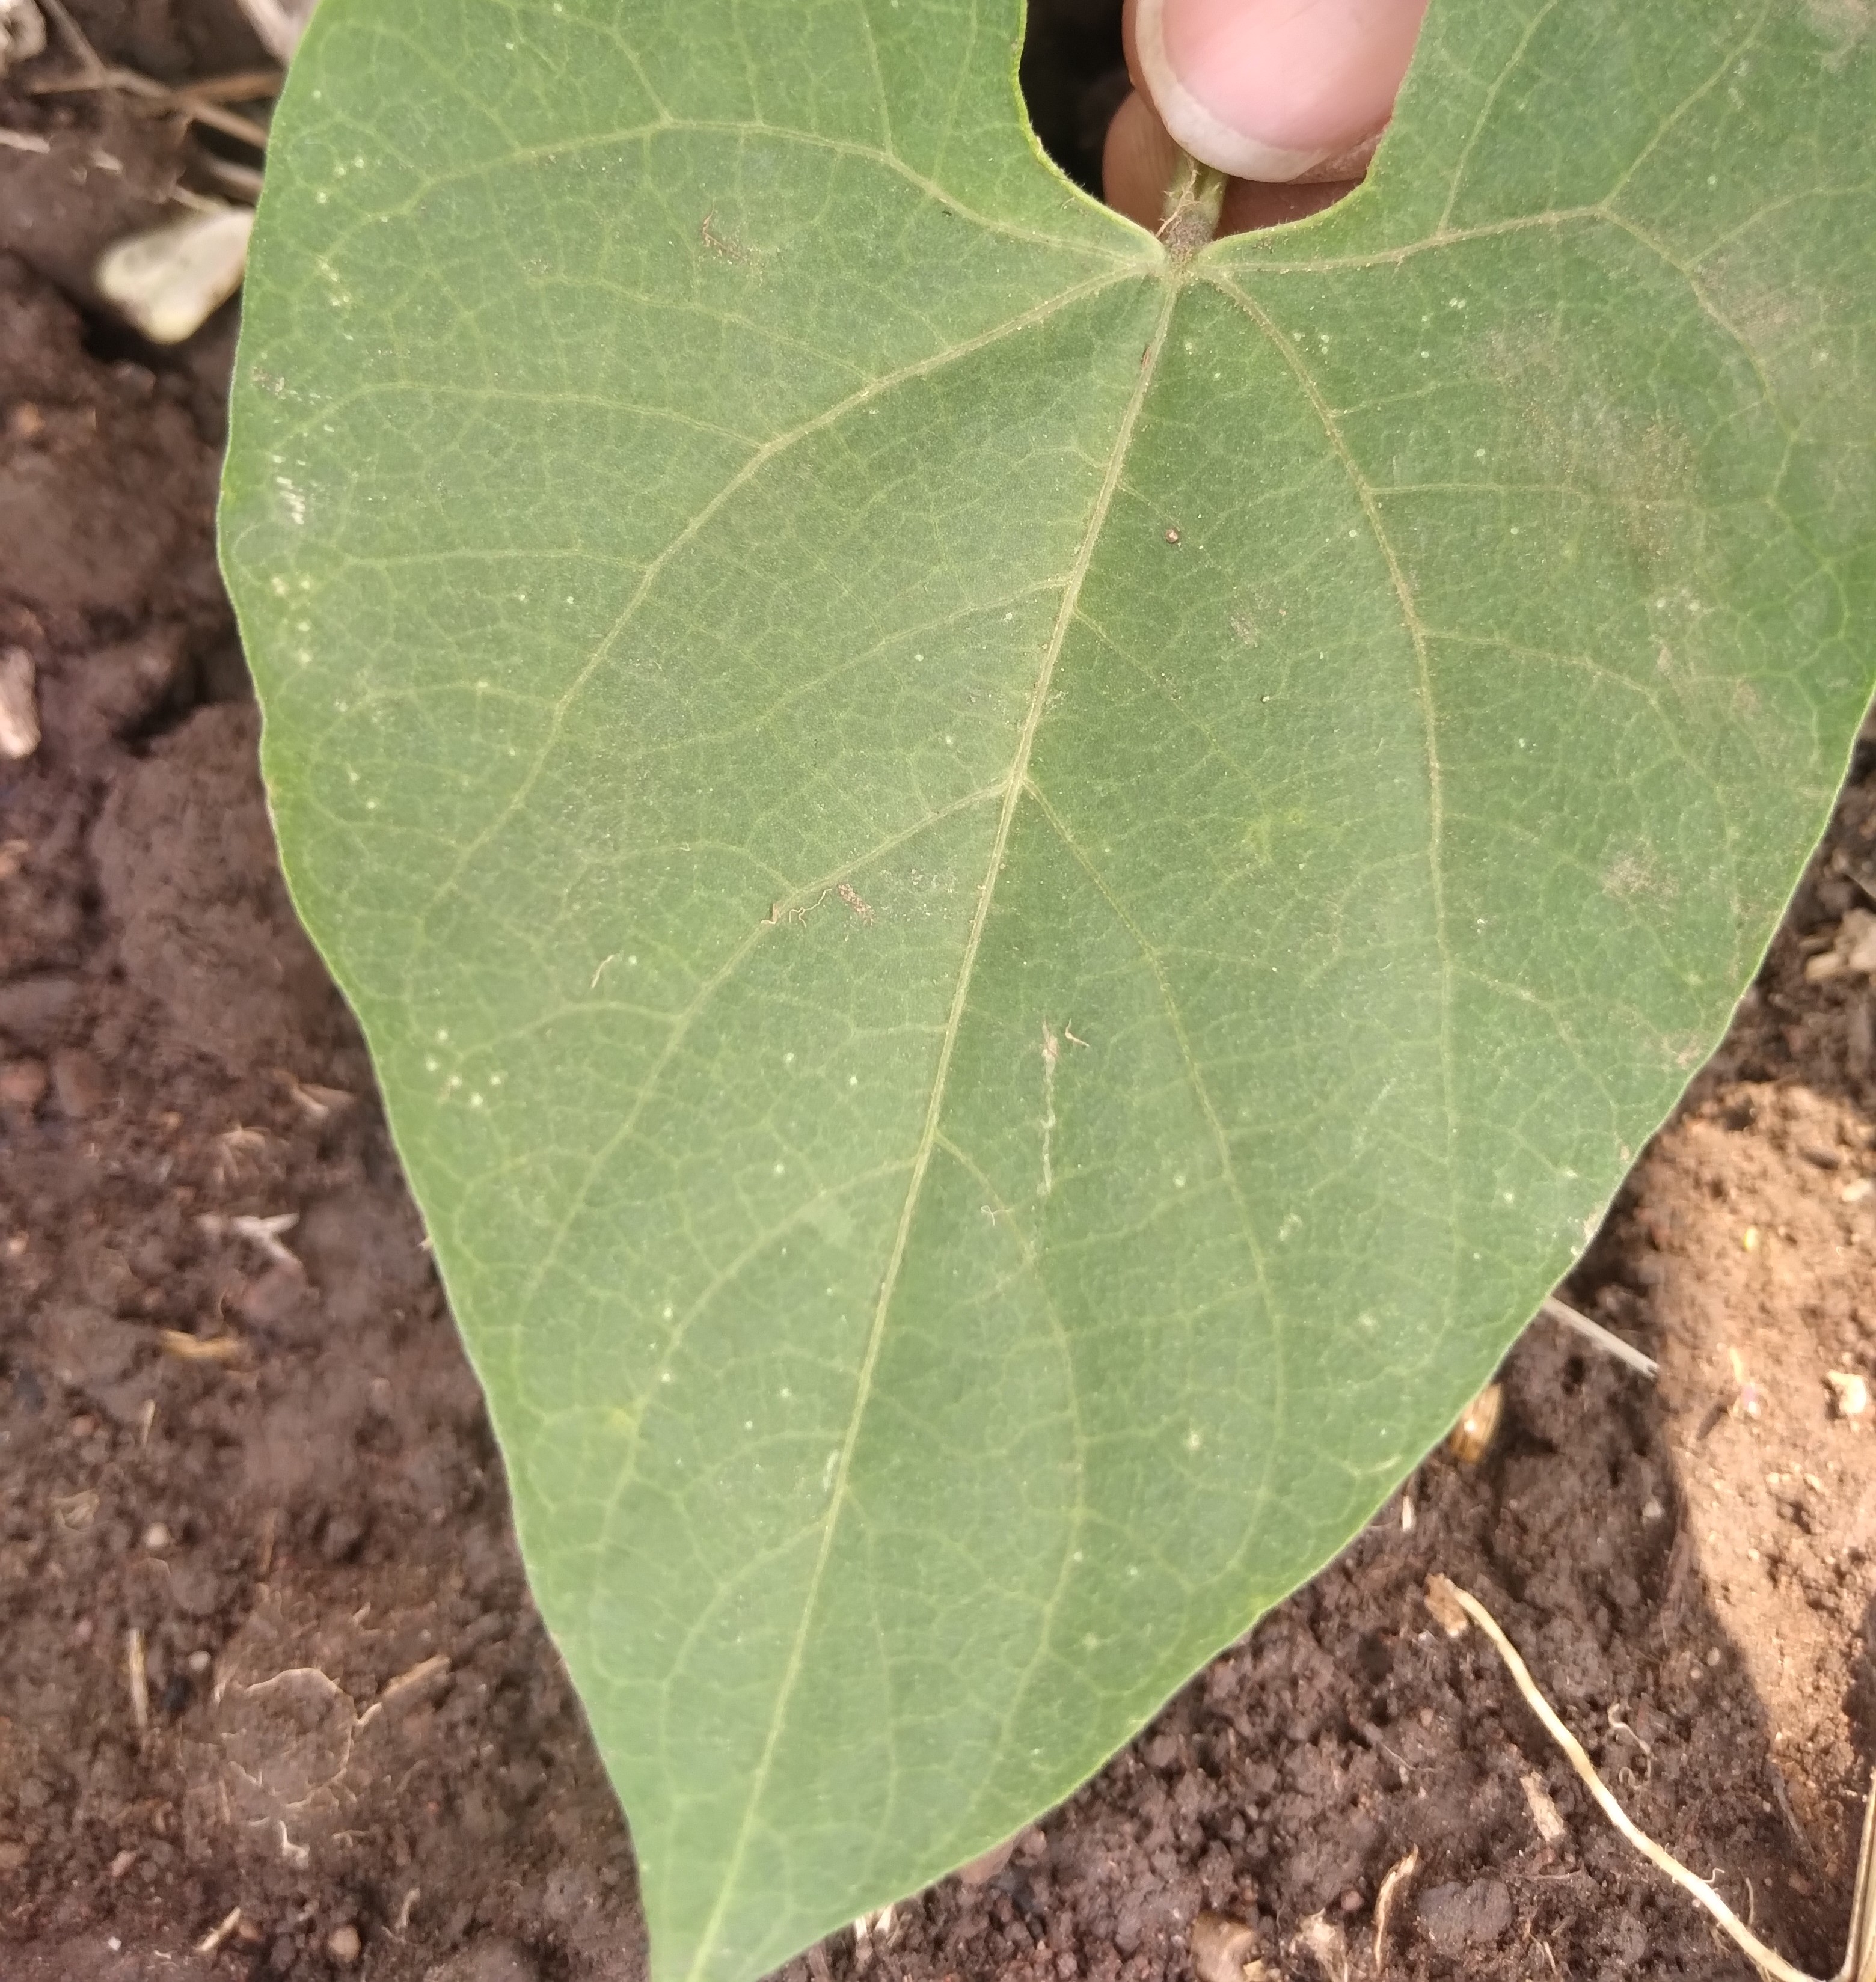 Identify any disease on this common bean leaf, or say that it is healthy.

healthy
